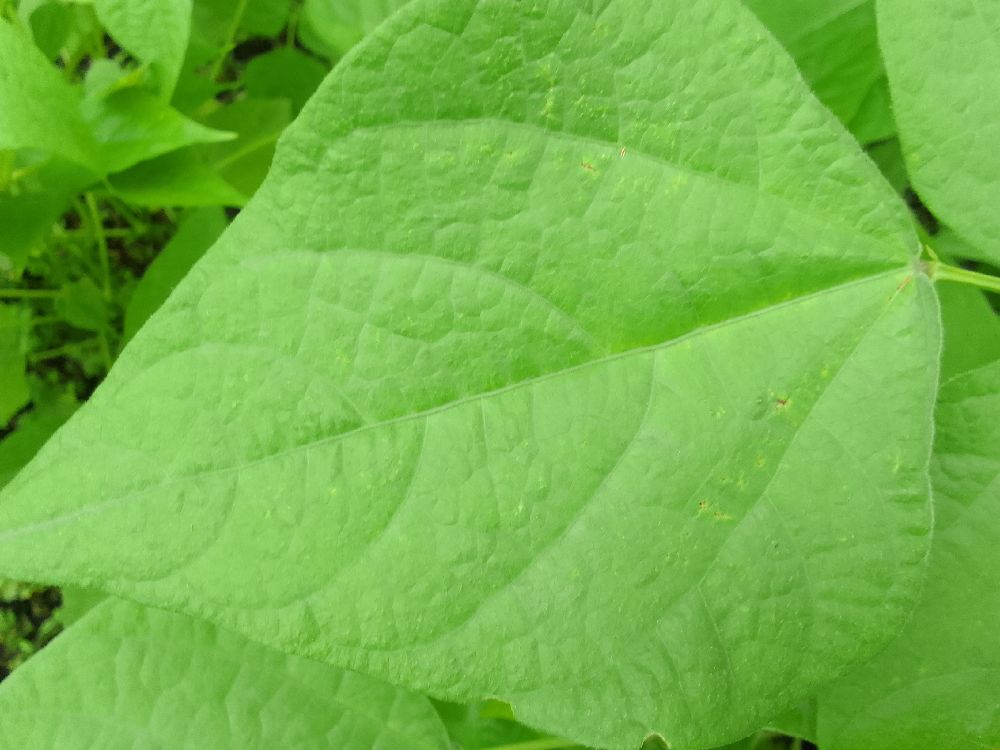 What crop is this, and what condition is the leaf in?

common bean, healthy
